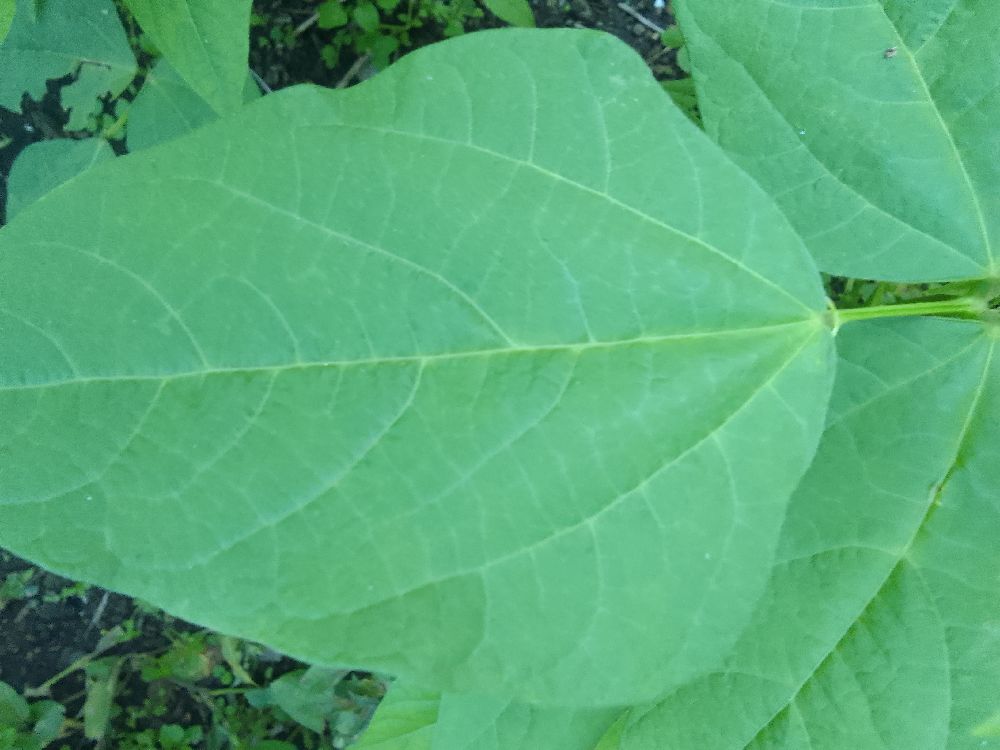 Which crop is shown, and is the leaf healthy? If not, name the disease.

common bean, healthy
